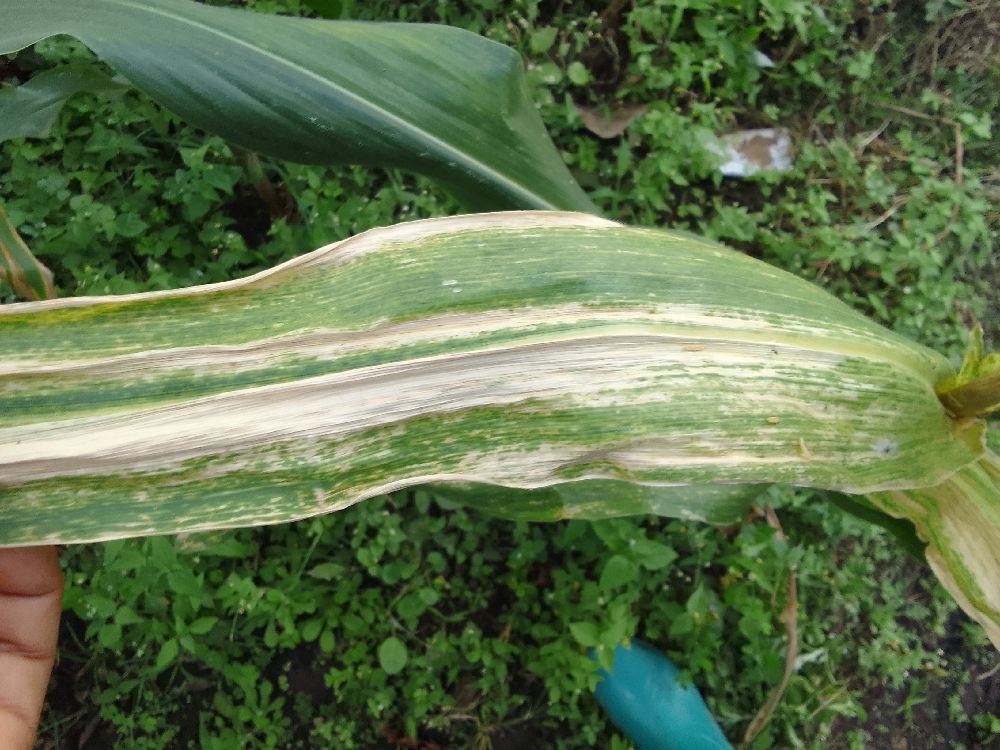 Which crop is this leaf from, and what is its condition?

maize, maize lethal necrosis
